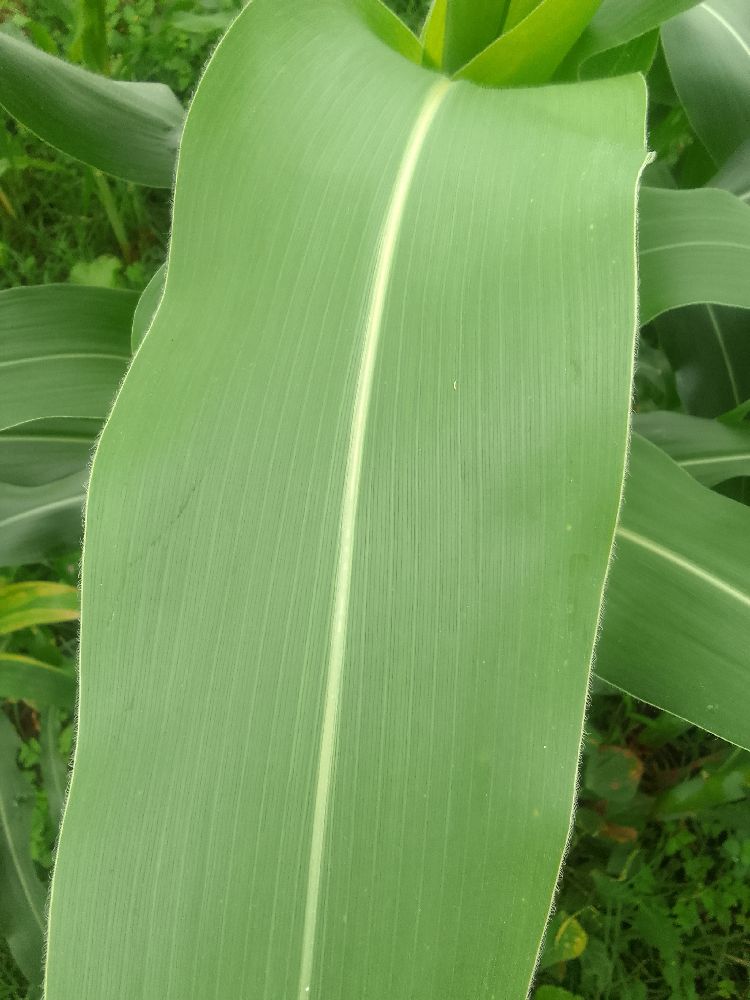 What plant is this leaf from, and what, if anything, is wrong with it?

maize, healthy
